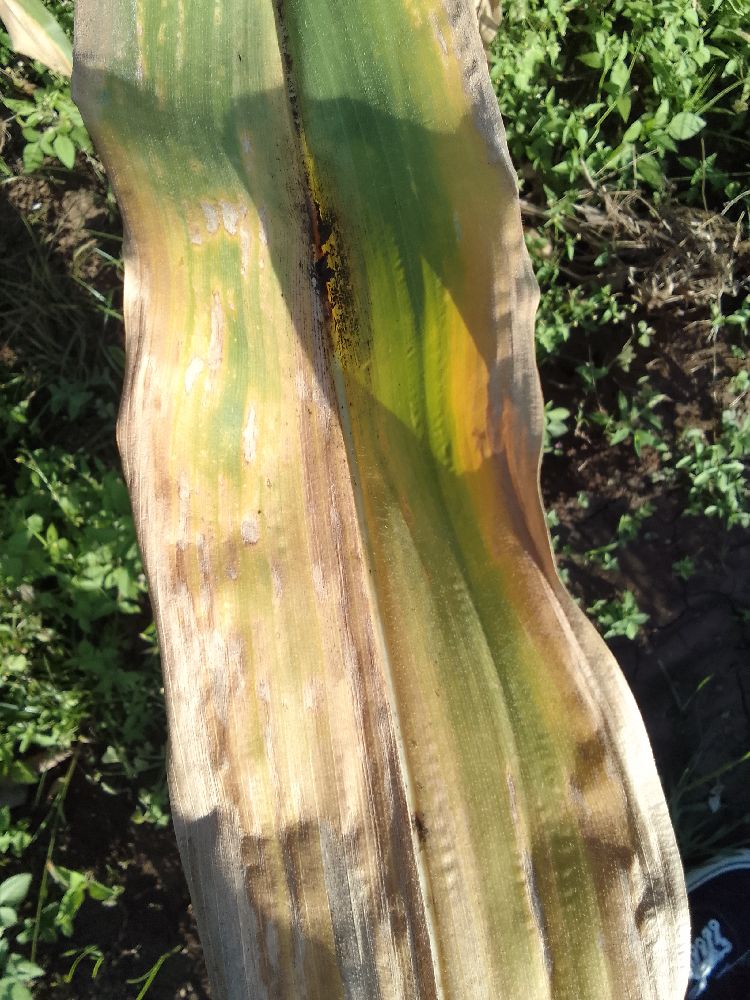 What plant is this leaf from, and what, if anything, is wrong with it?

maize, maize lethal necrosis
